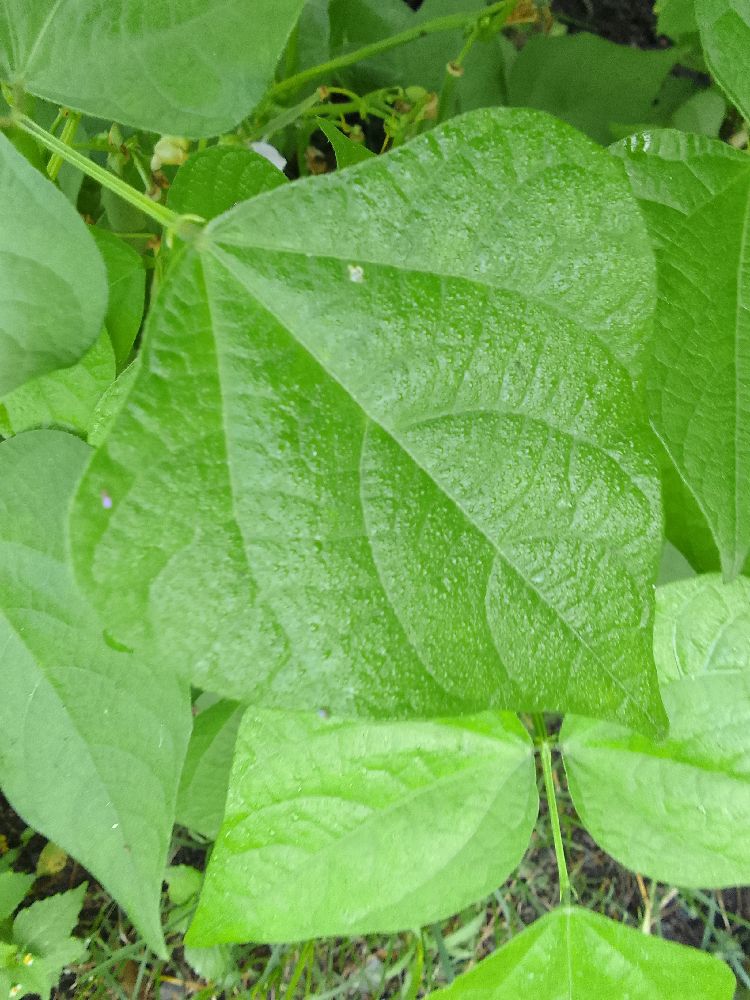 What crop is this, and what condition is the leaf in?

common bean, healthy
